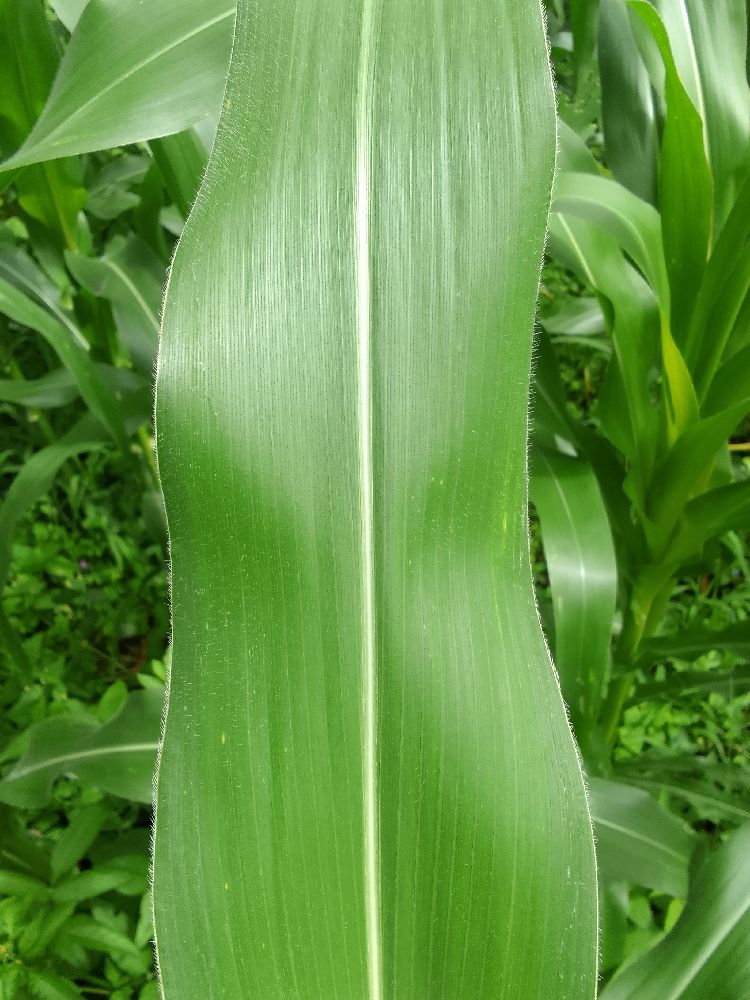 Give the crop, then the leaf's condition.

maize, healthy
